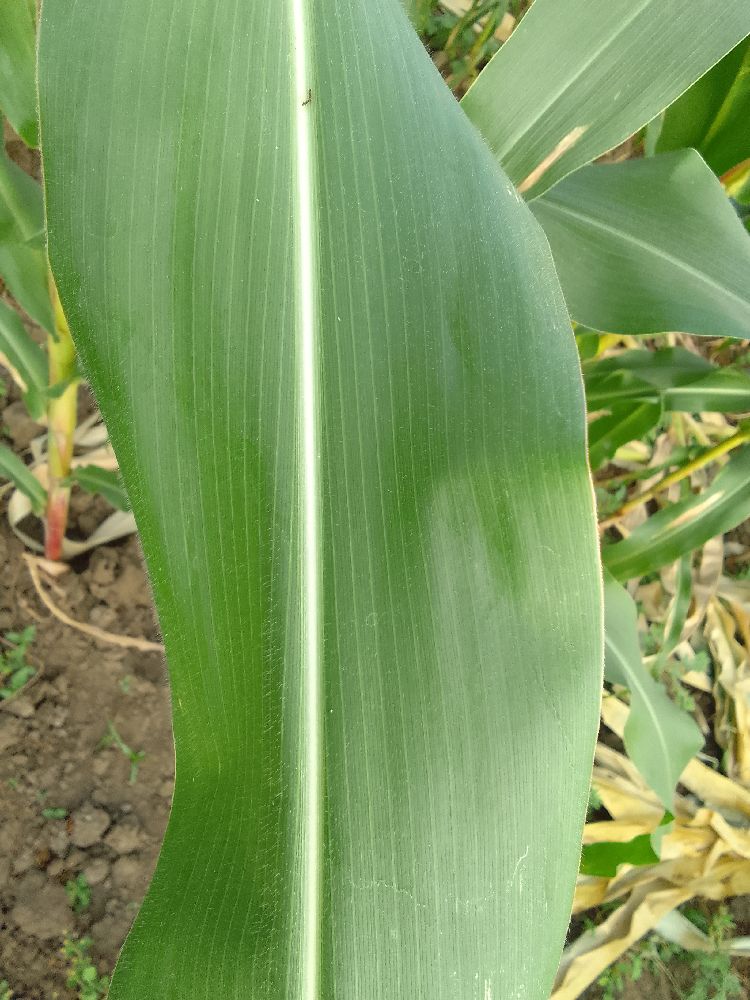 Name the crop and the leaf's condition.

maize, healthy
